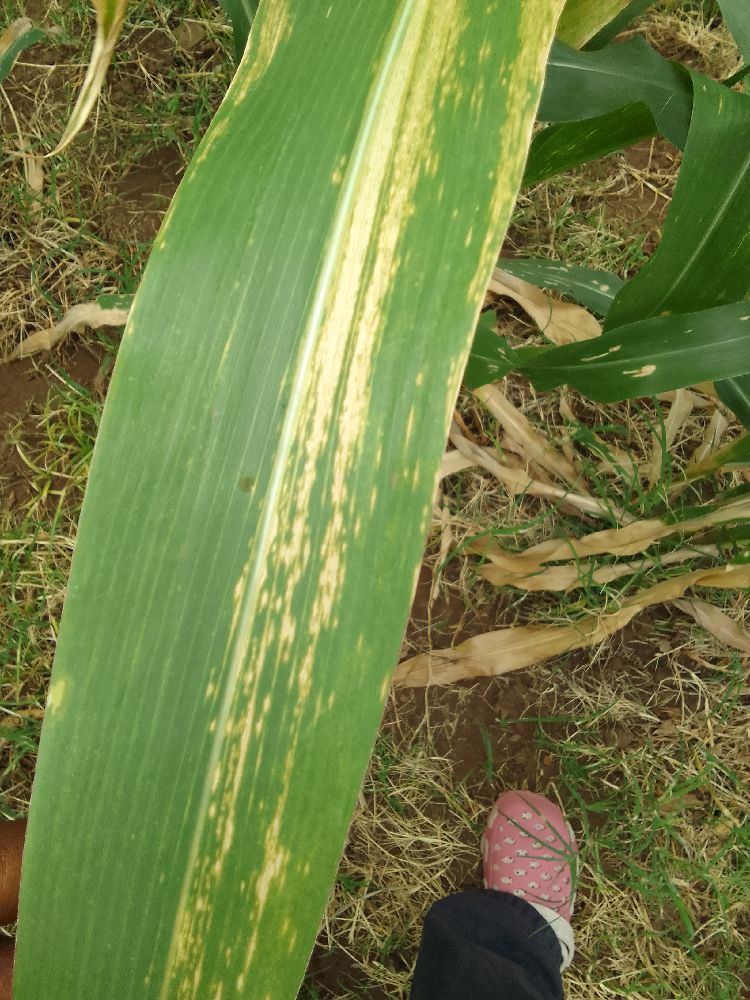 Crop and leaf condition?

maize, maize lethal necrosis
